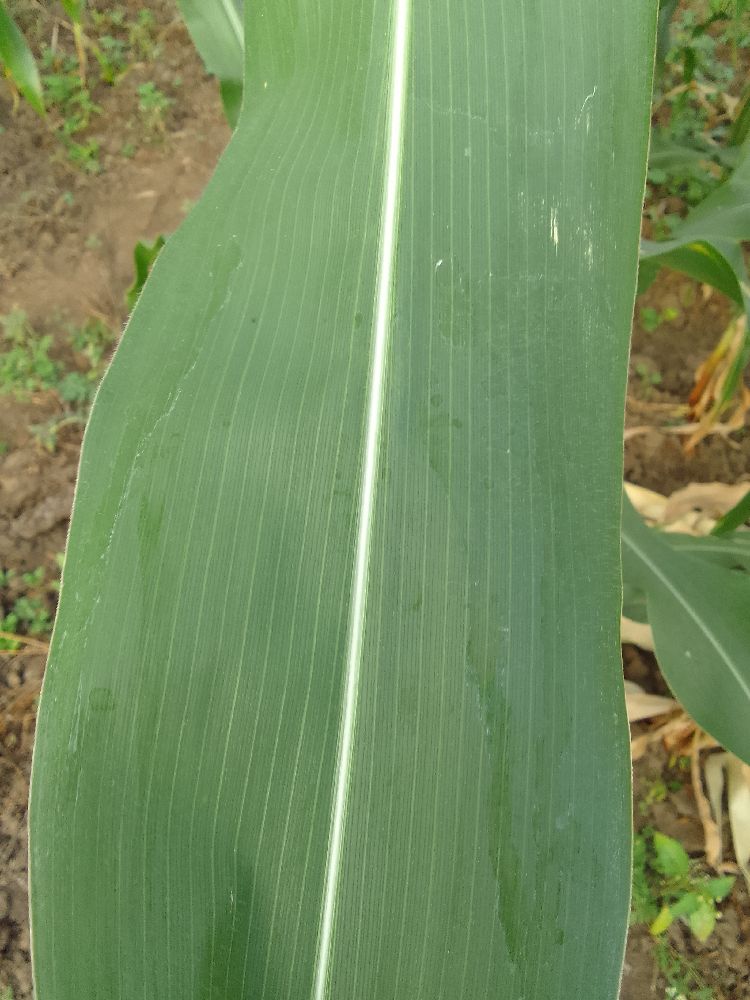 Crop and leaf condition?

maize, healthy
